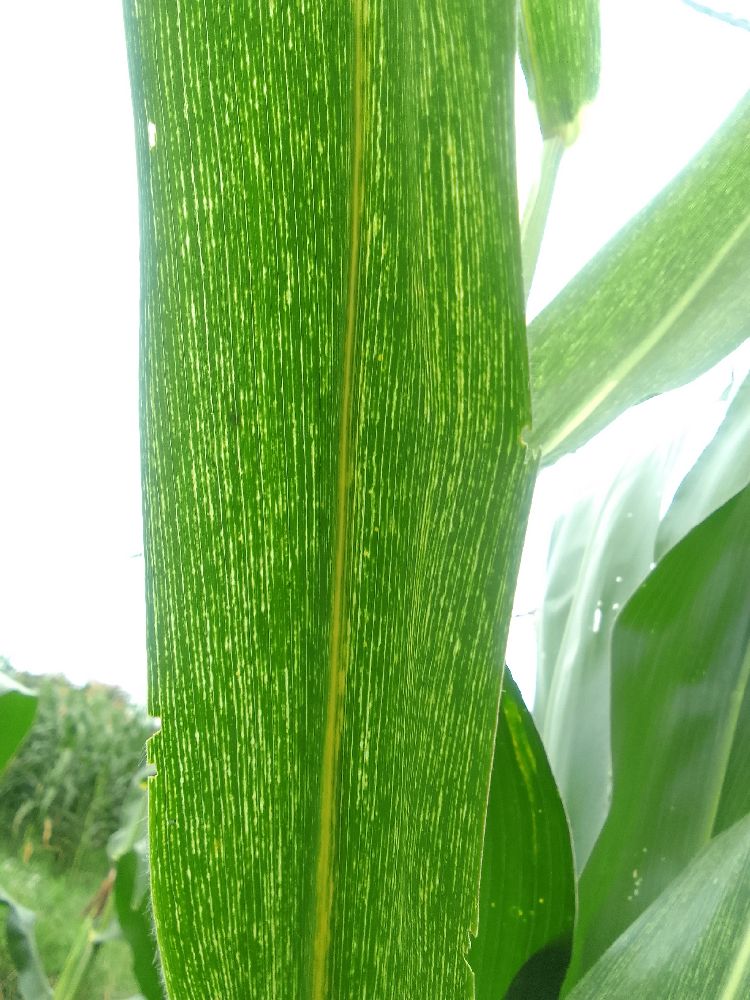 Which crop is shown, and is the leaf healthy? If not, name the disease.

maize, maize streak virus
